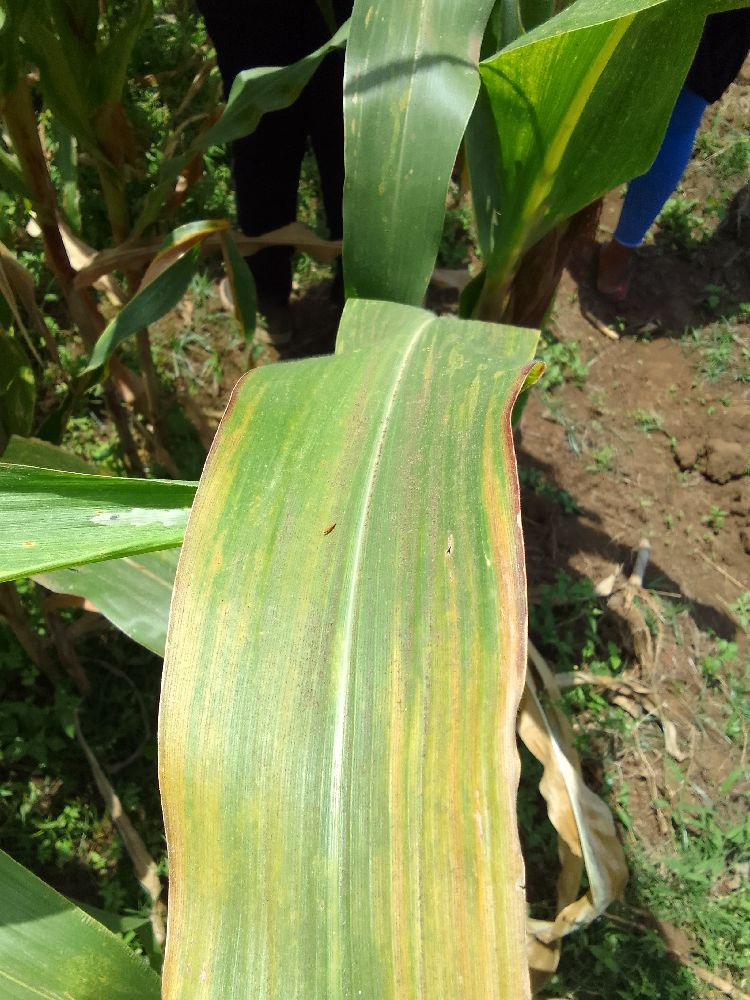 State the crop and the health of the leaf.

maize, maize lethal necrosis
